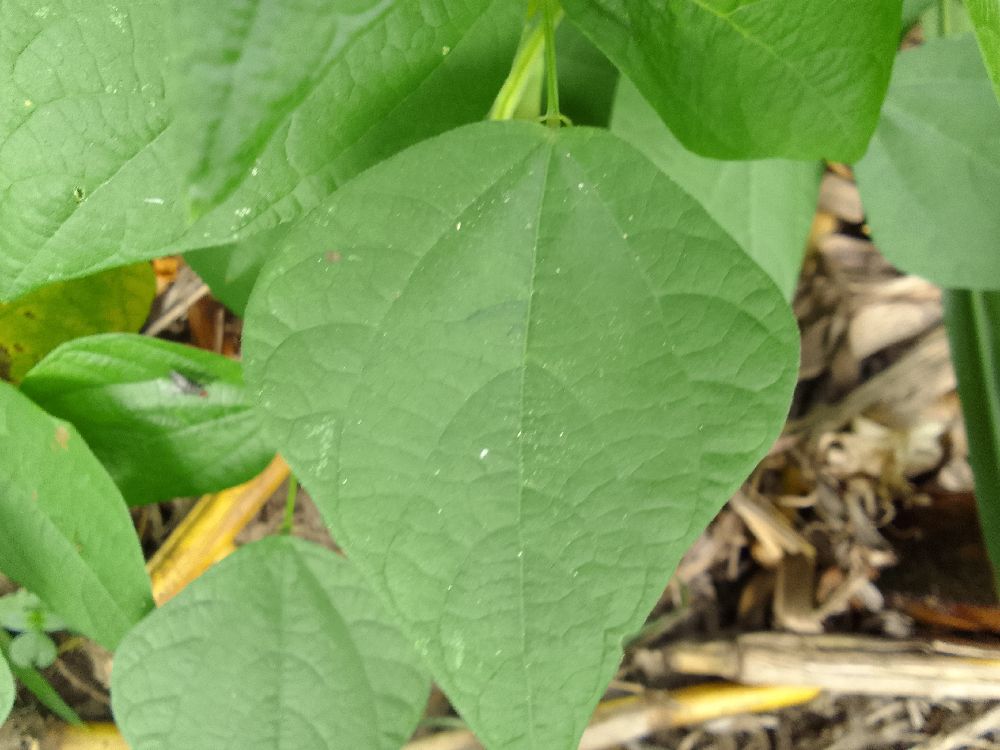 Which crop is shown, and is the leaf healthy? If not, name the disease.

common bean, healthy
